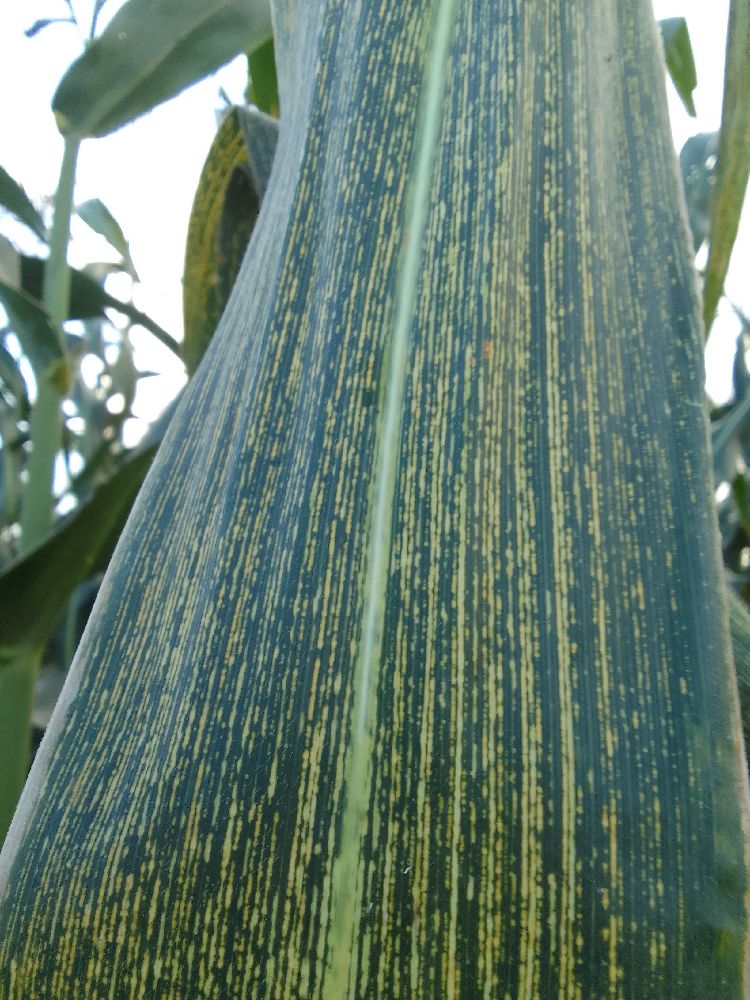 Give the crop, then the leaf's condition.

maize, maize streak virus
